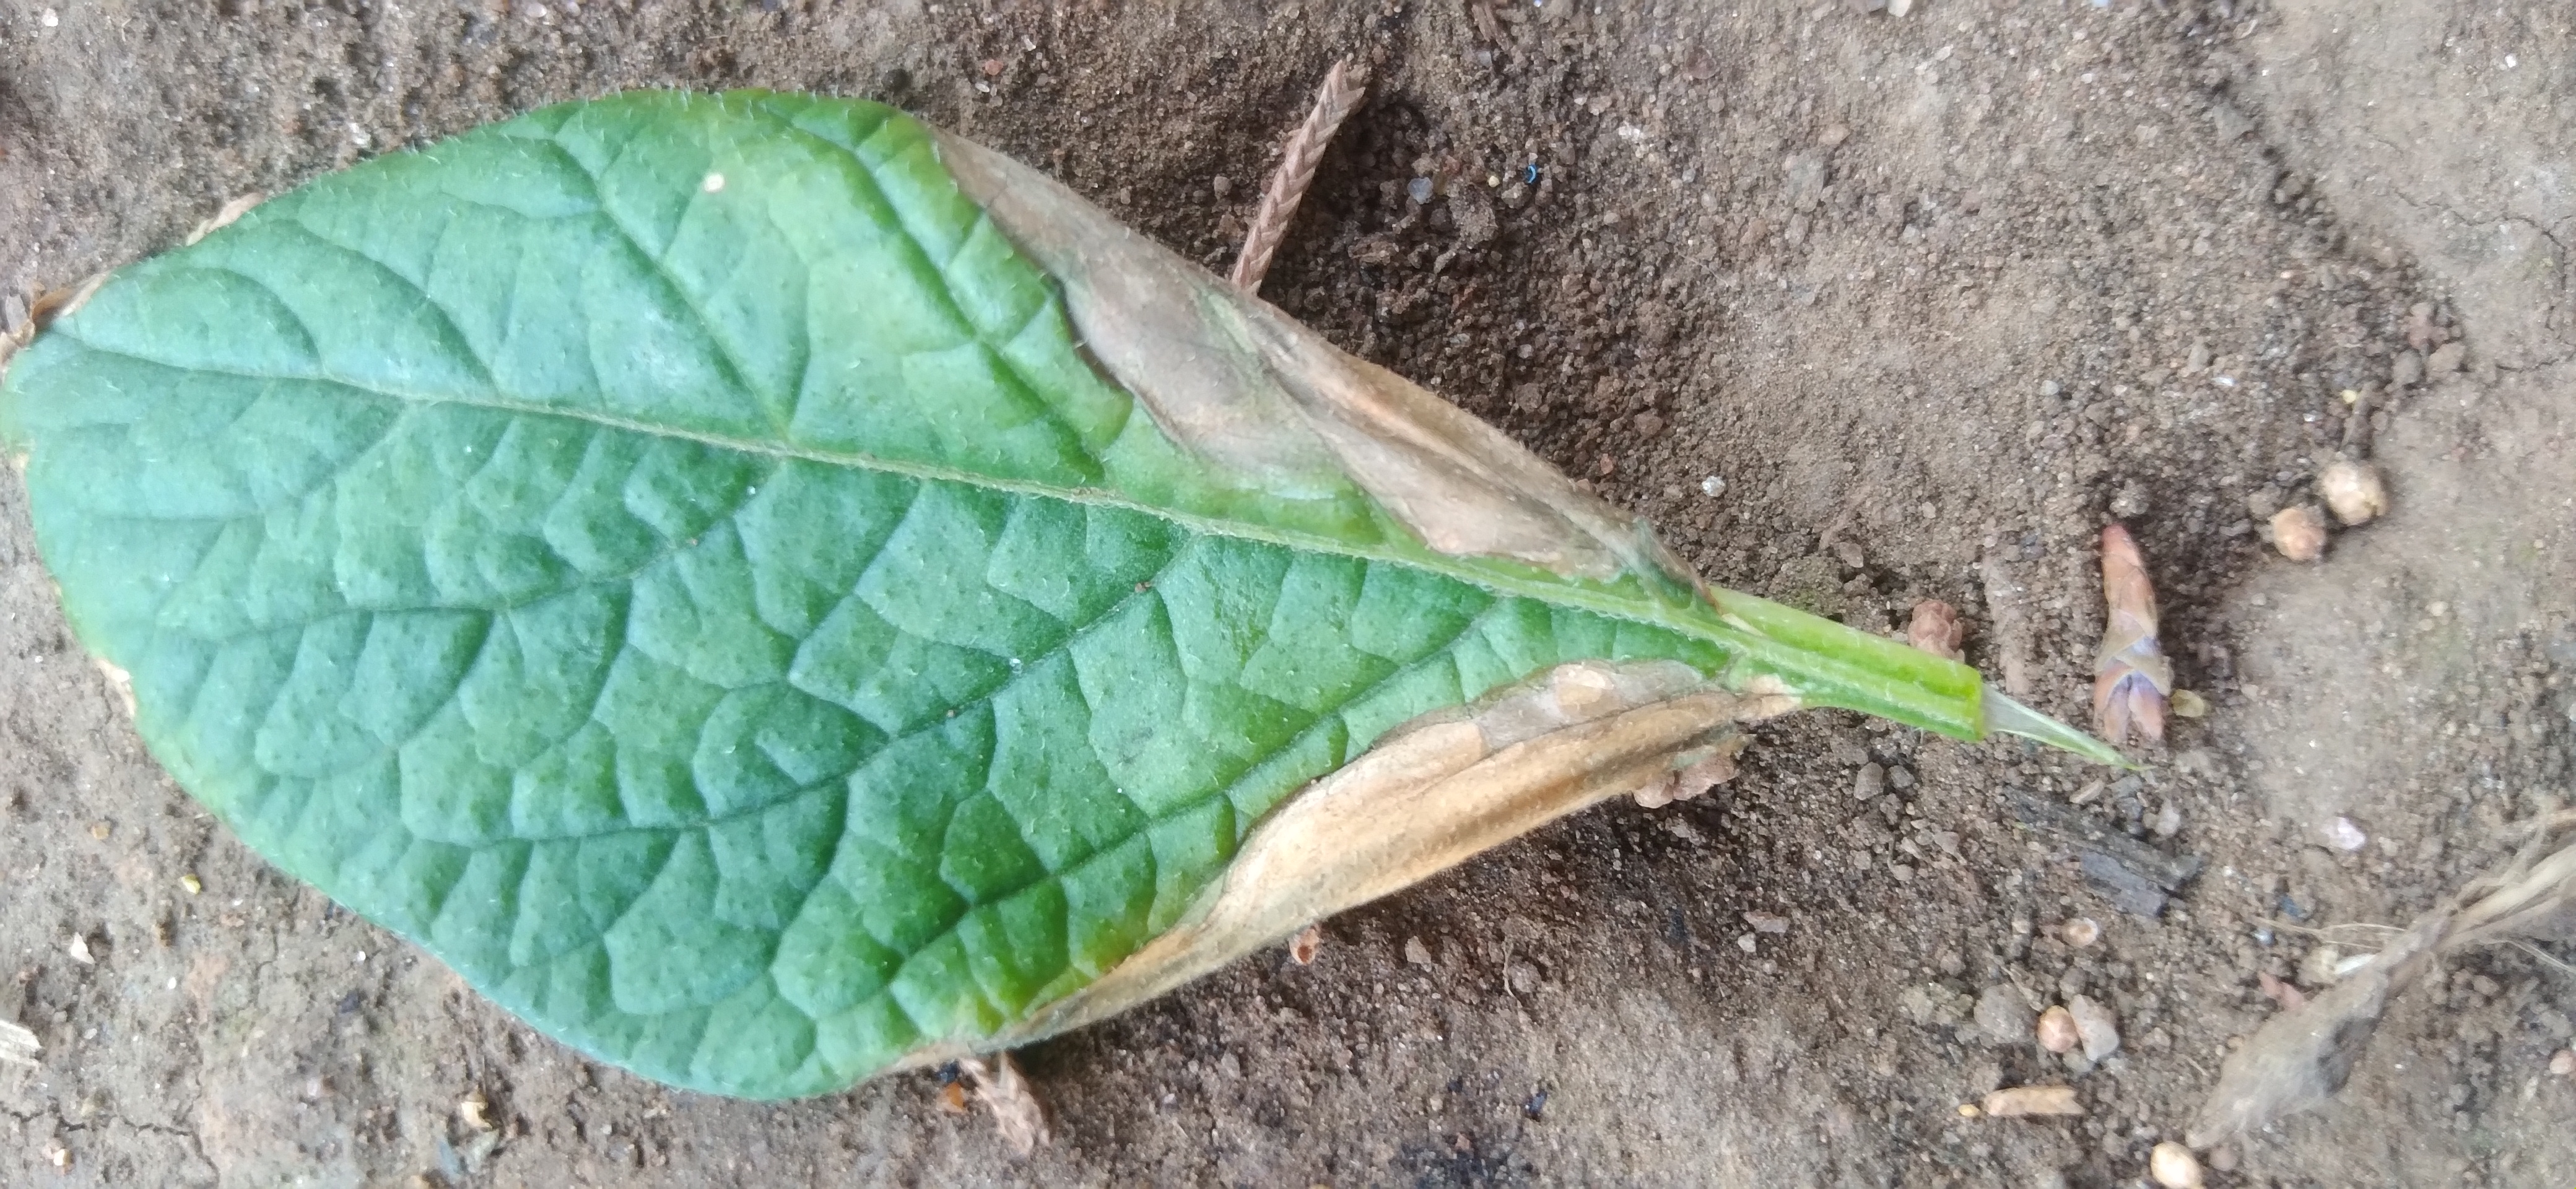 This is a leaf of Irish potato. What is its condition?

early blight
